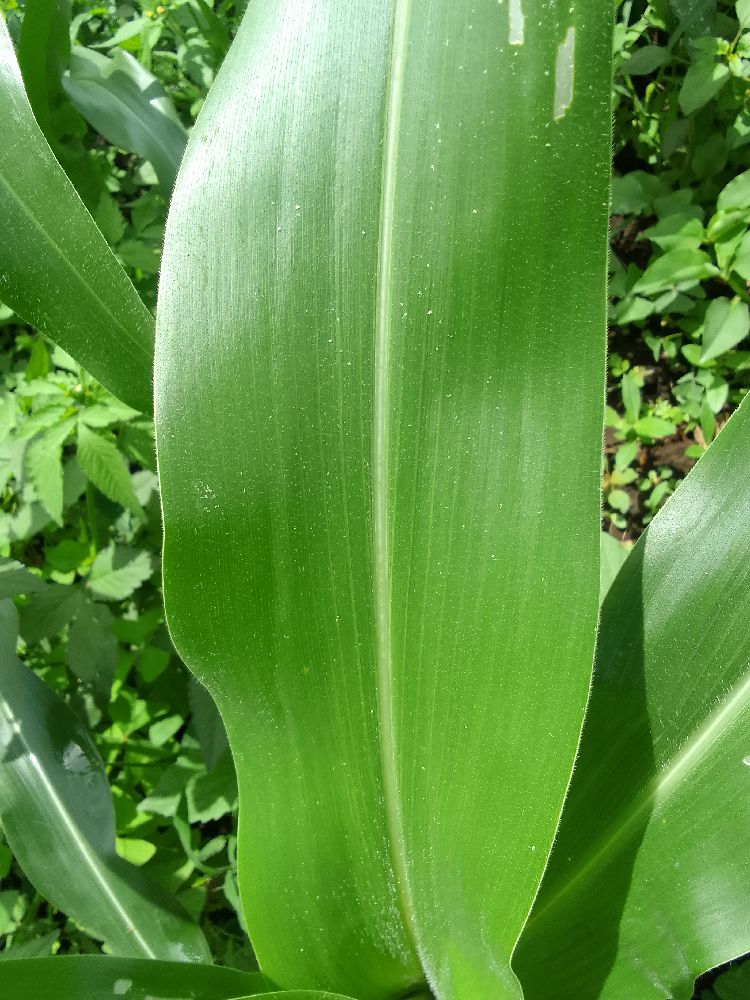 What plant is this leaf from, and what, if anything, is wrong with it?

maize, healthy
